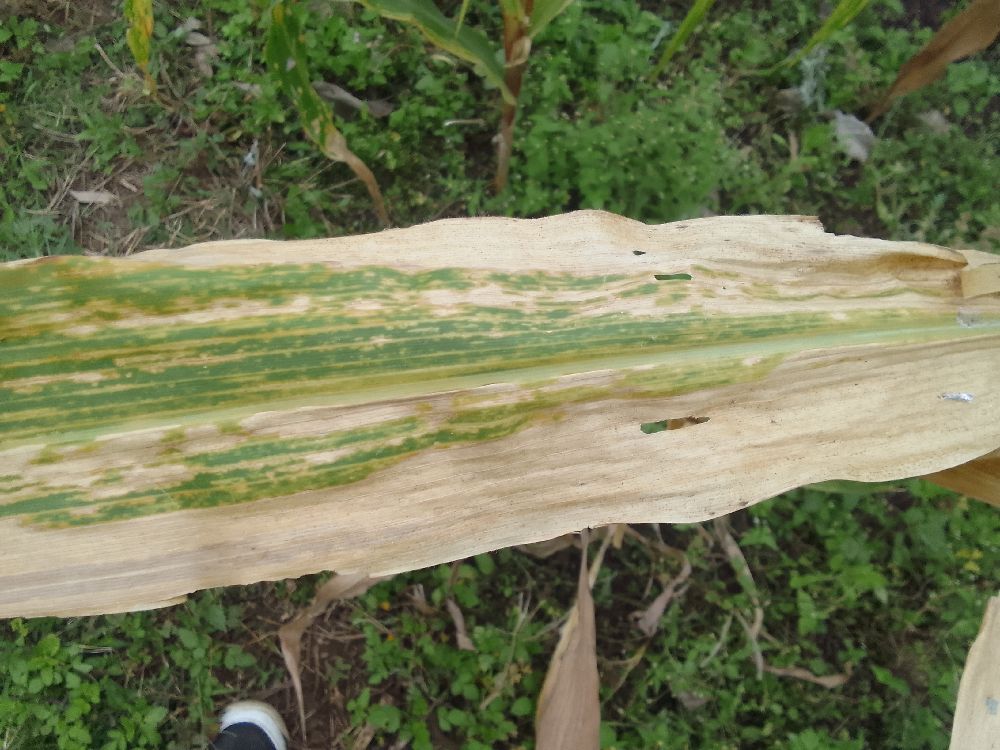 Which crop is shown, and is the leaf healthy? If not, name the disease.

maize, maize lethal necrosis
